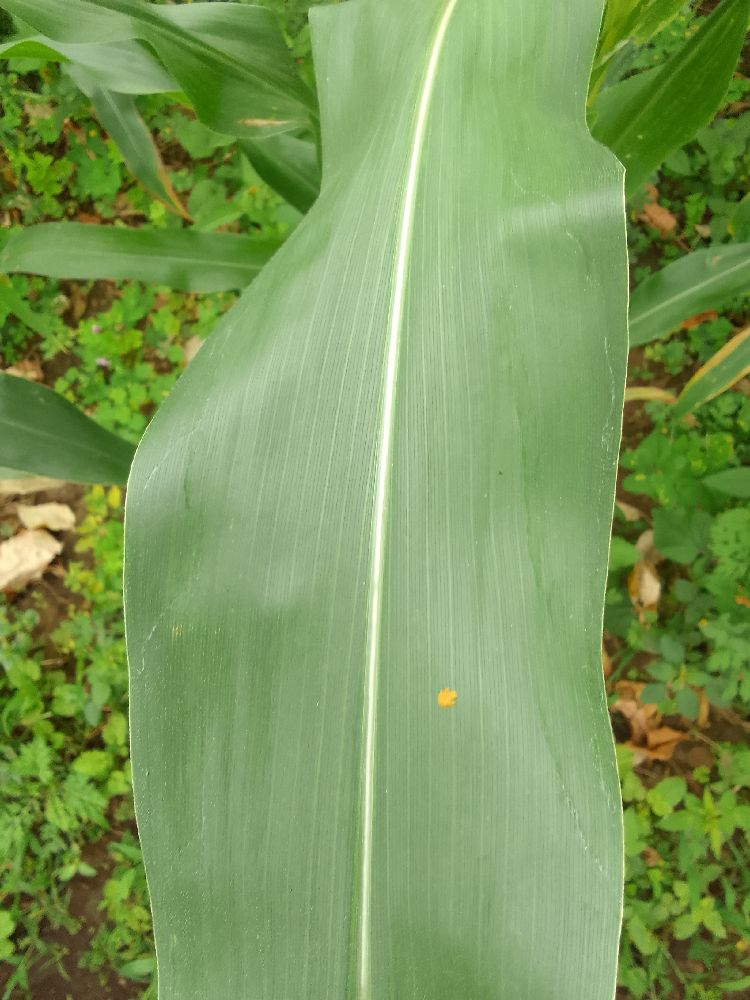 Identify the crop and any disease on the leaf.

maize, healthy
